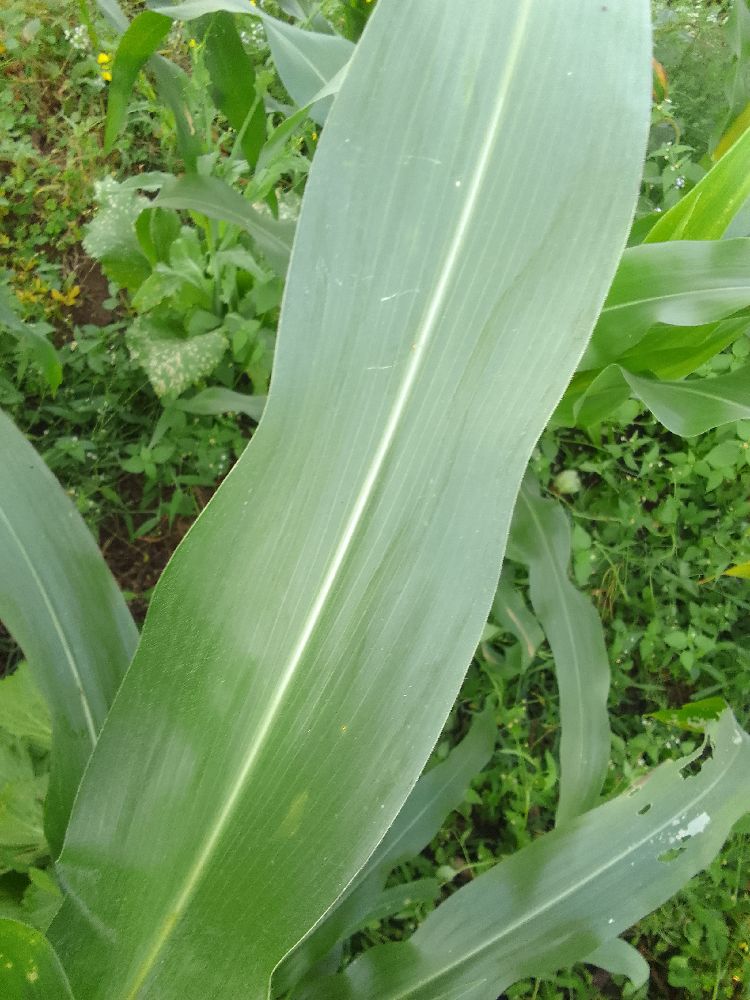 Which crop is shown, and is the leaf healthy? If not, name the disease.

maize, healthy
